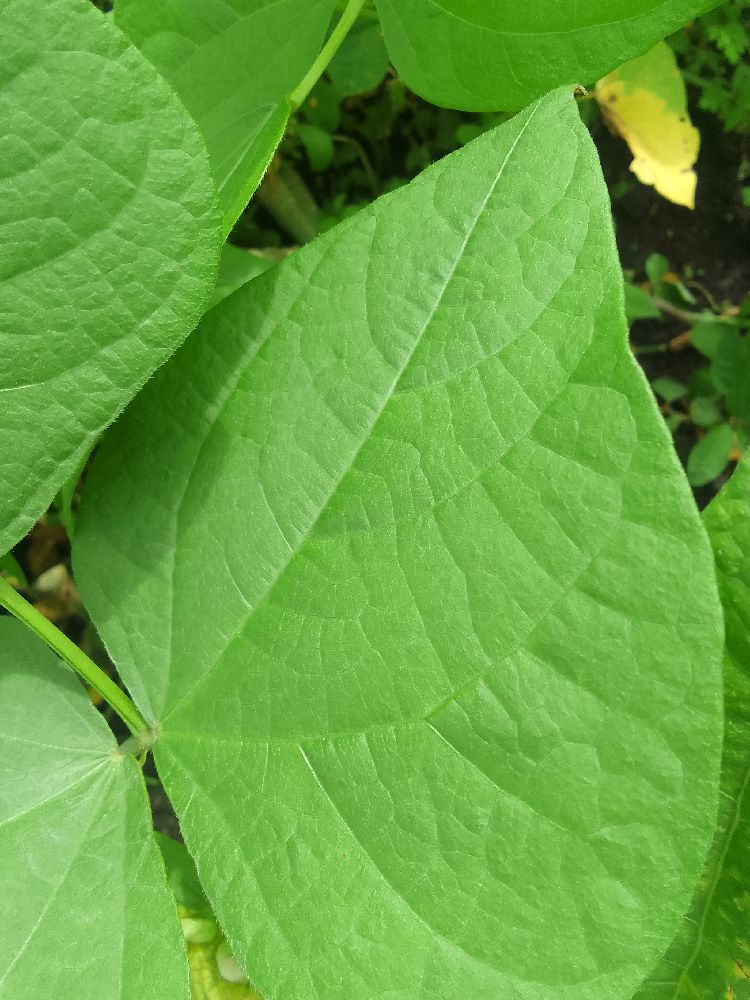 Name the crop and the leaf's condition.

common bean, healthy
